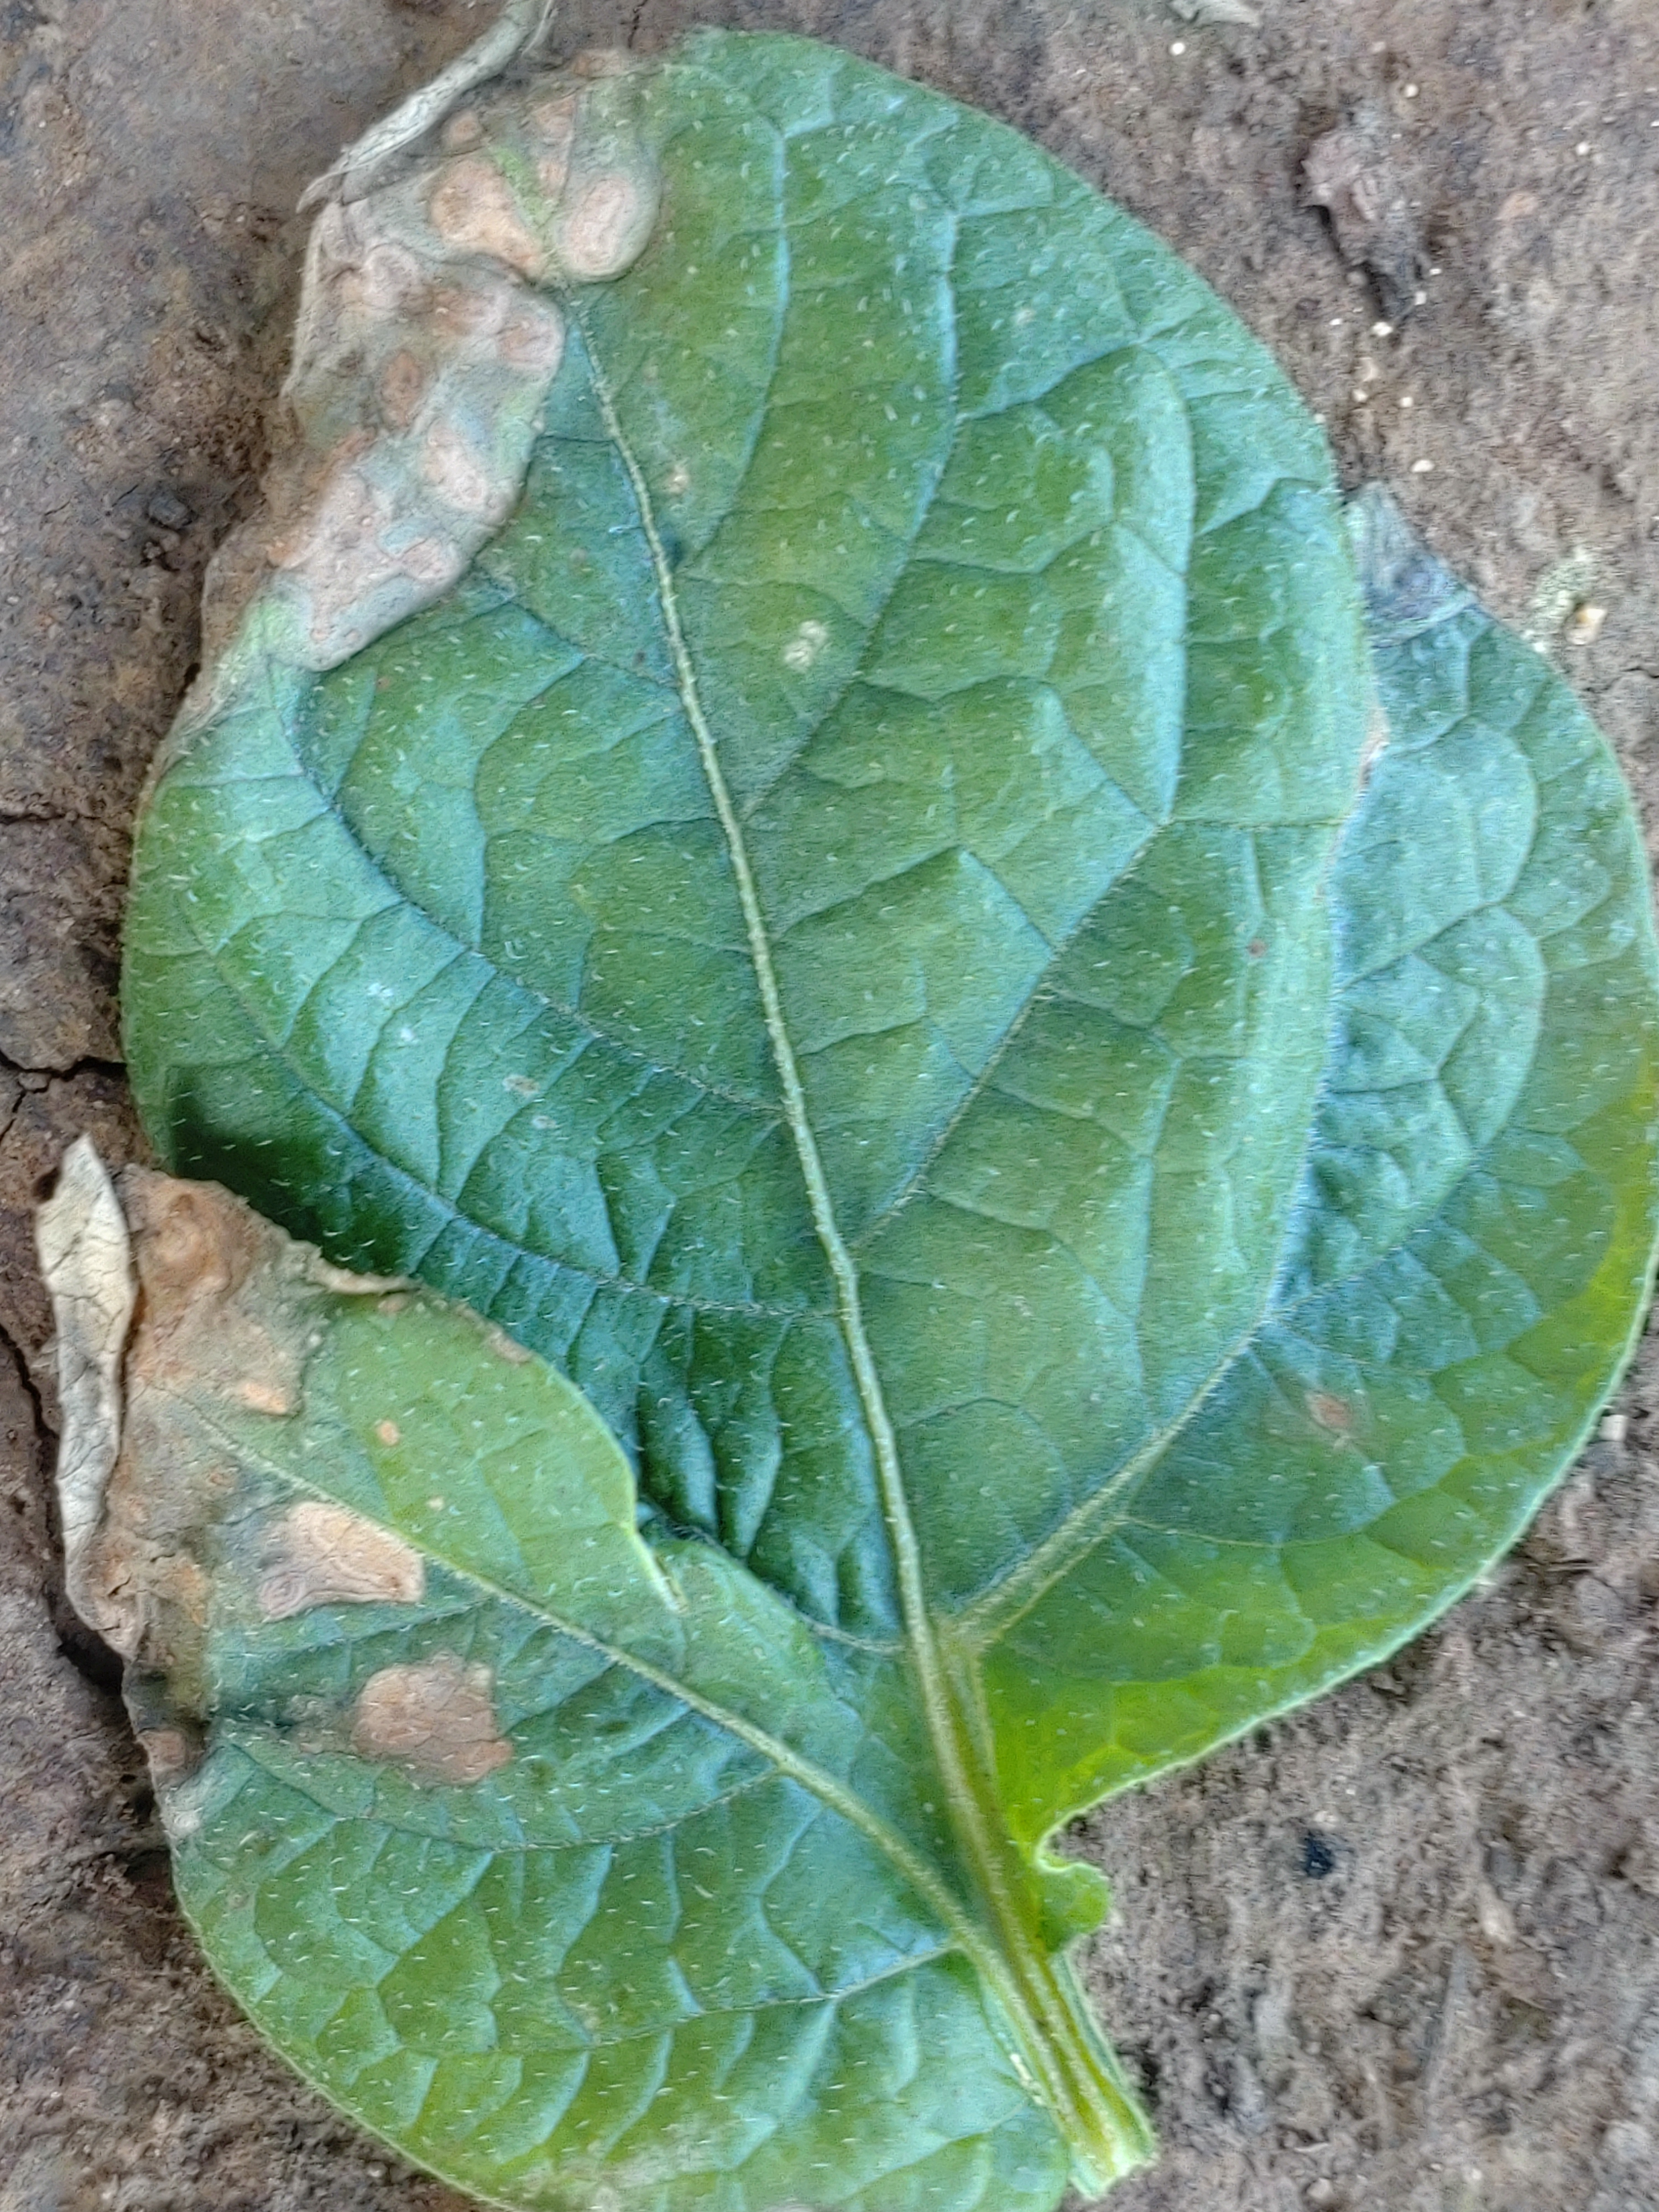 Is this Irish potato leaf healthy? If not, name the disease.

early blight
